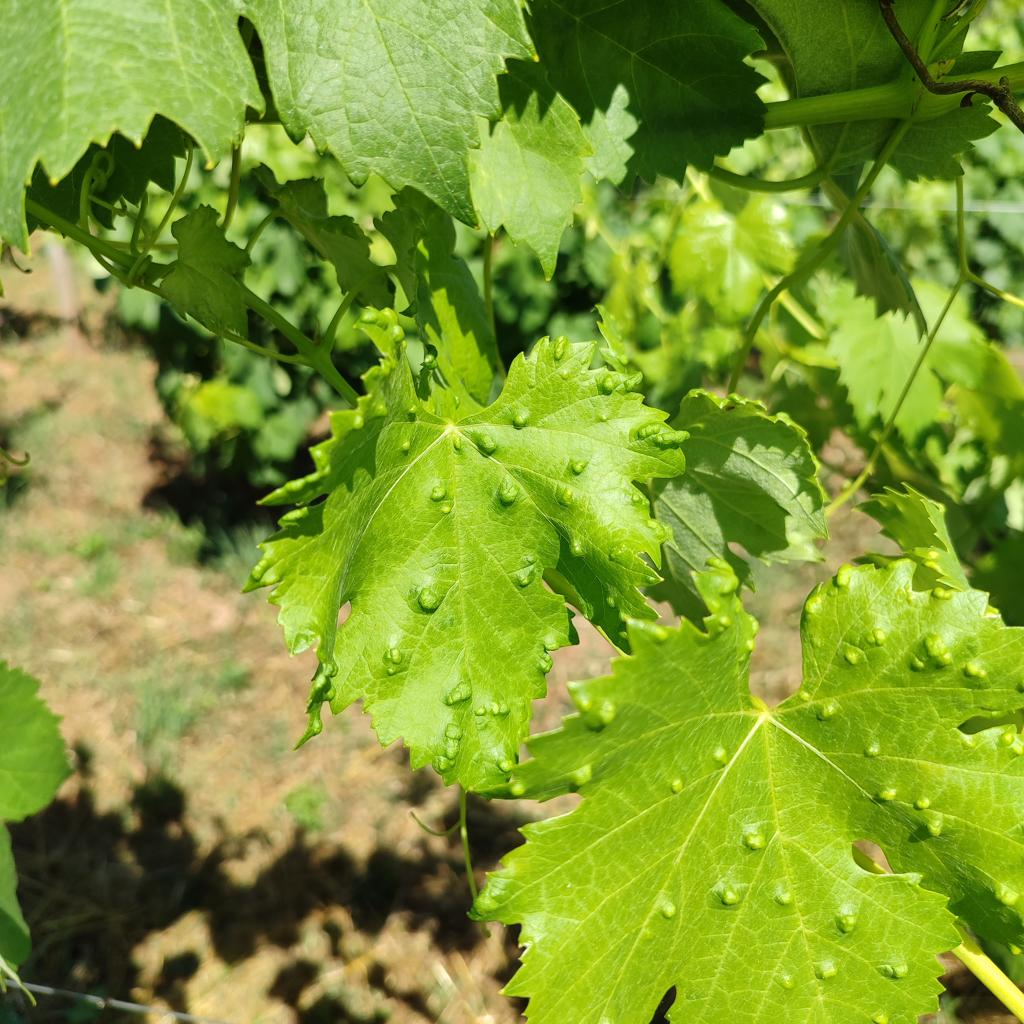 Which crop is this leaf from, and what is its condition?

grapevine, erineum mite
